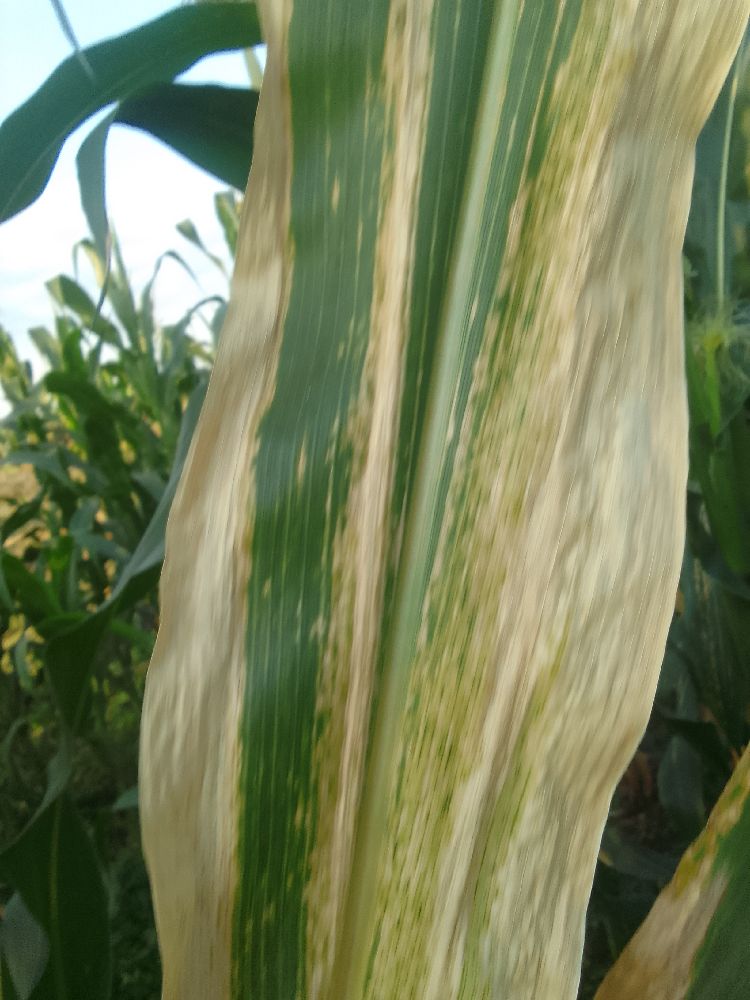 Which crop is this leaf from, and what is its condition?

maize, maize lethal necrosis
